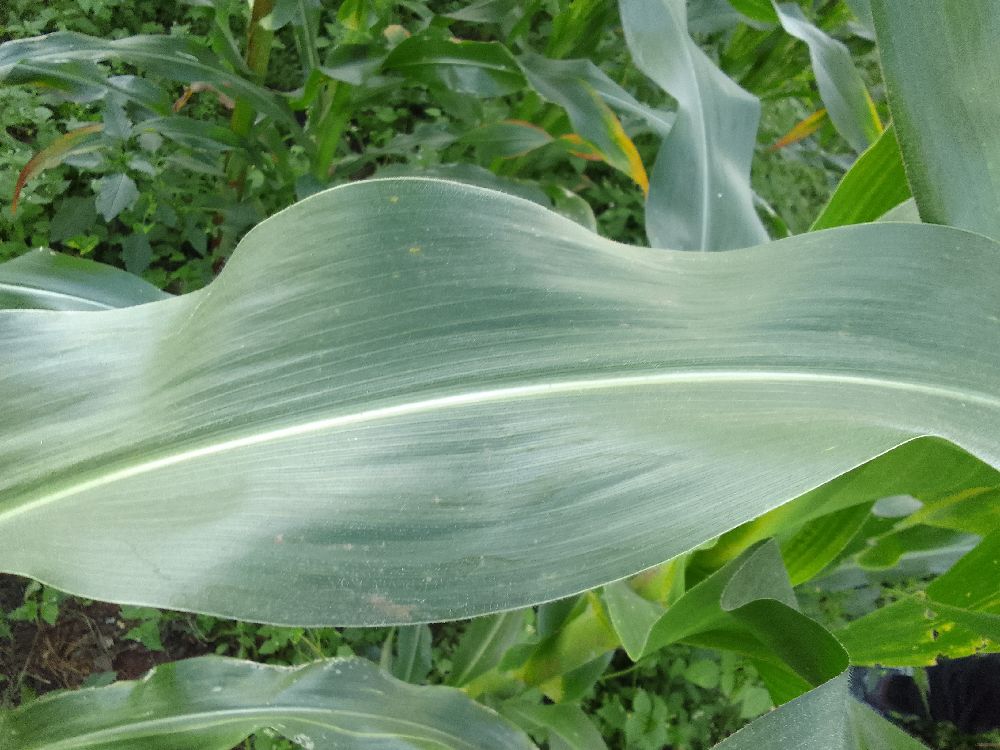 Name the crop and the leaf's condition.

maize, healthy
